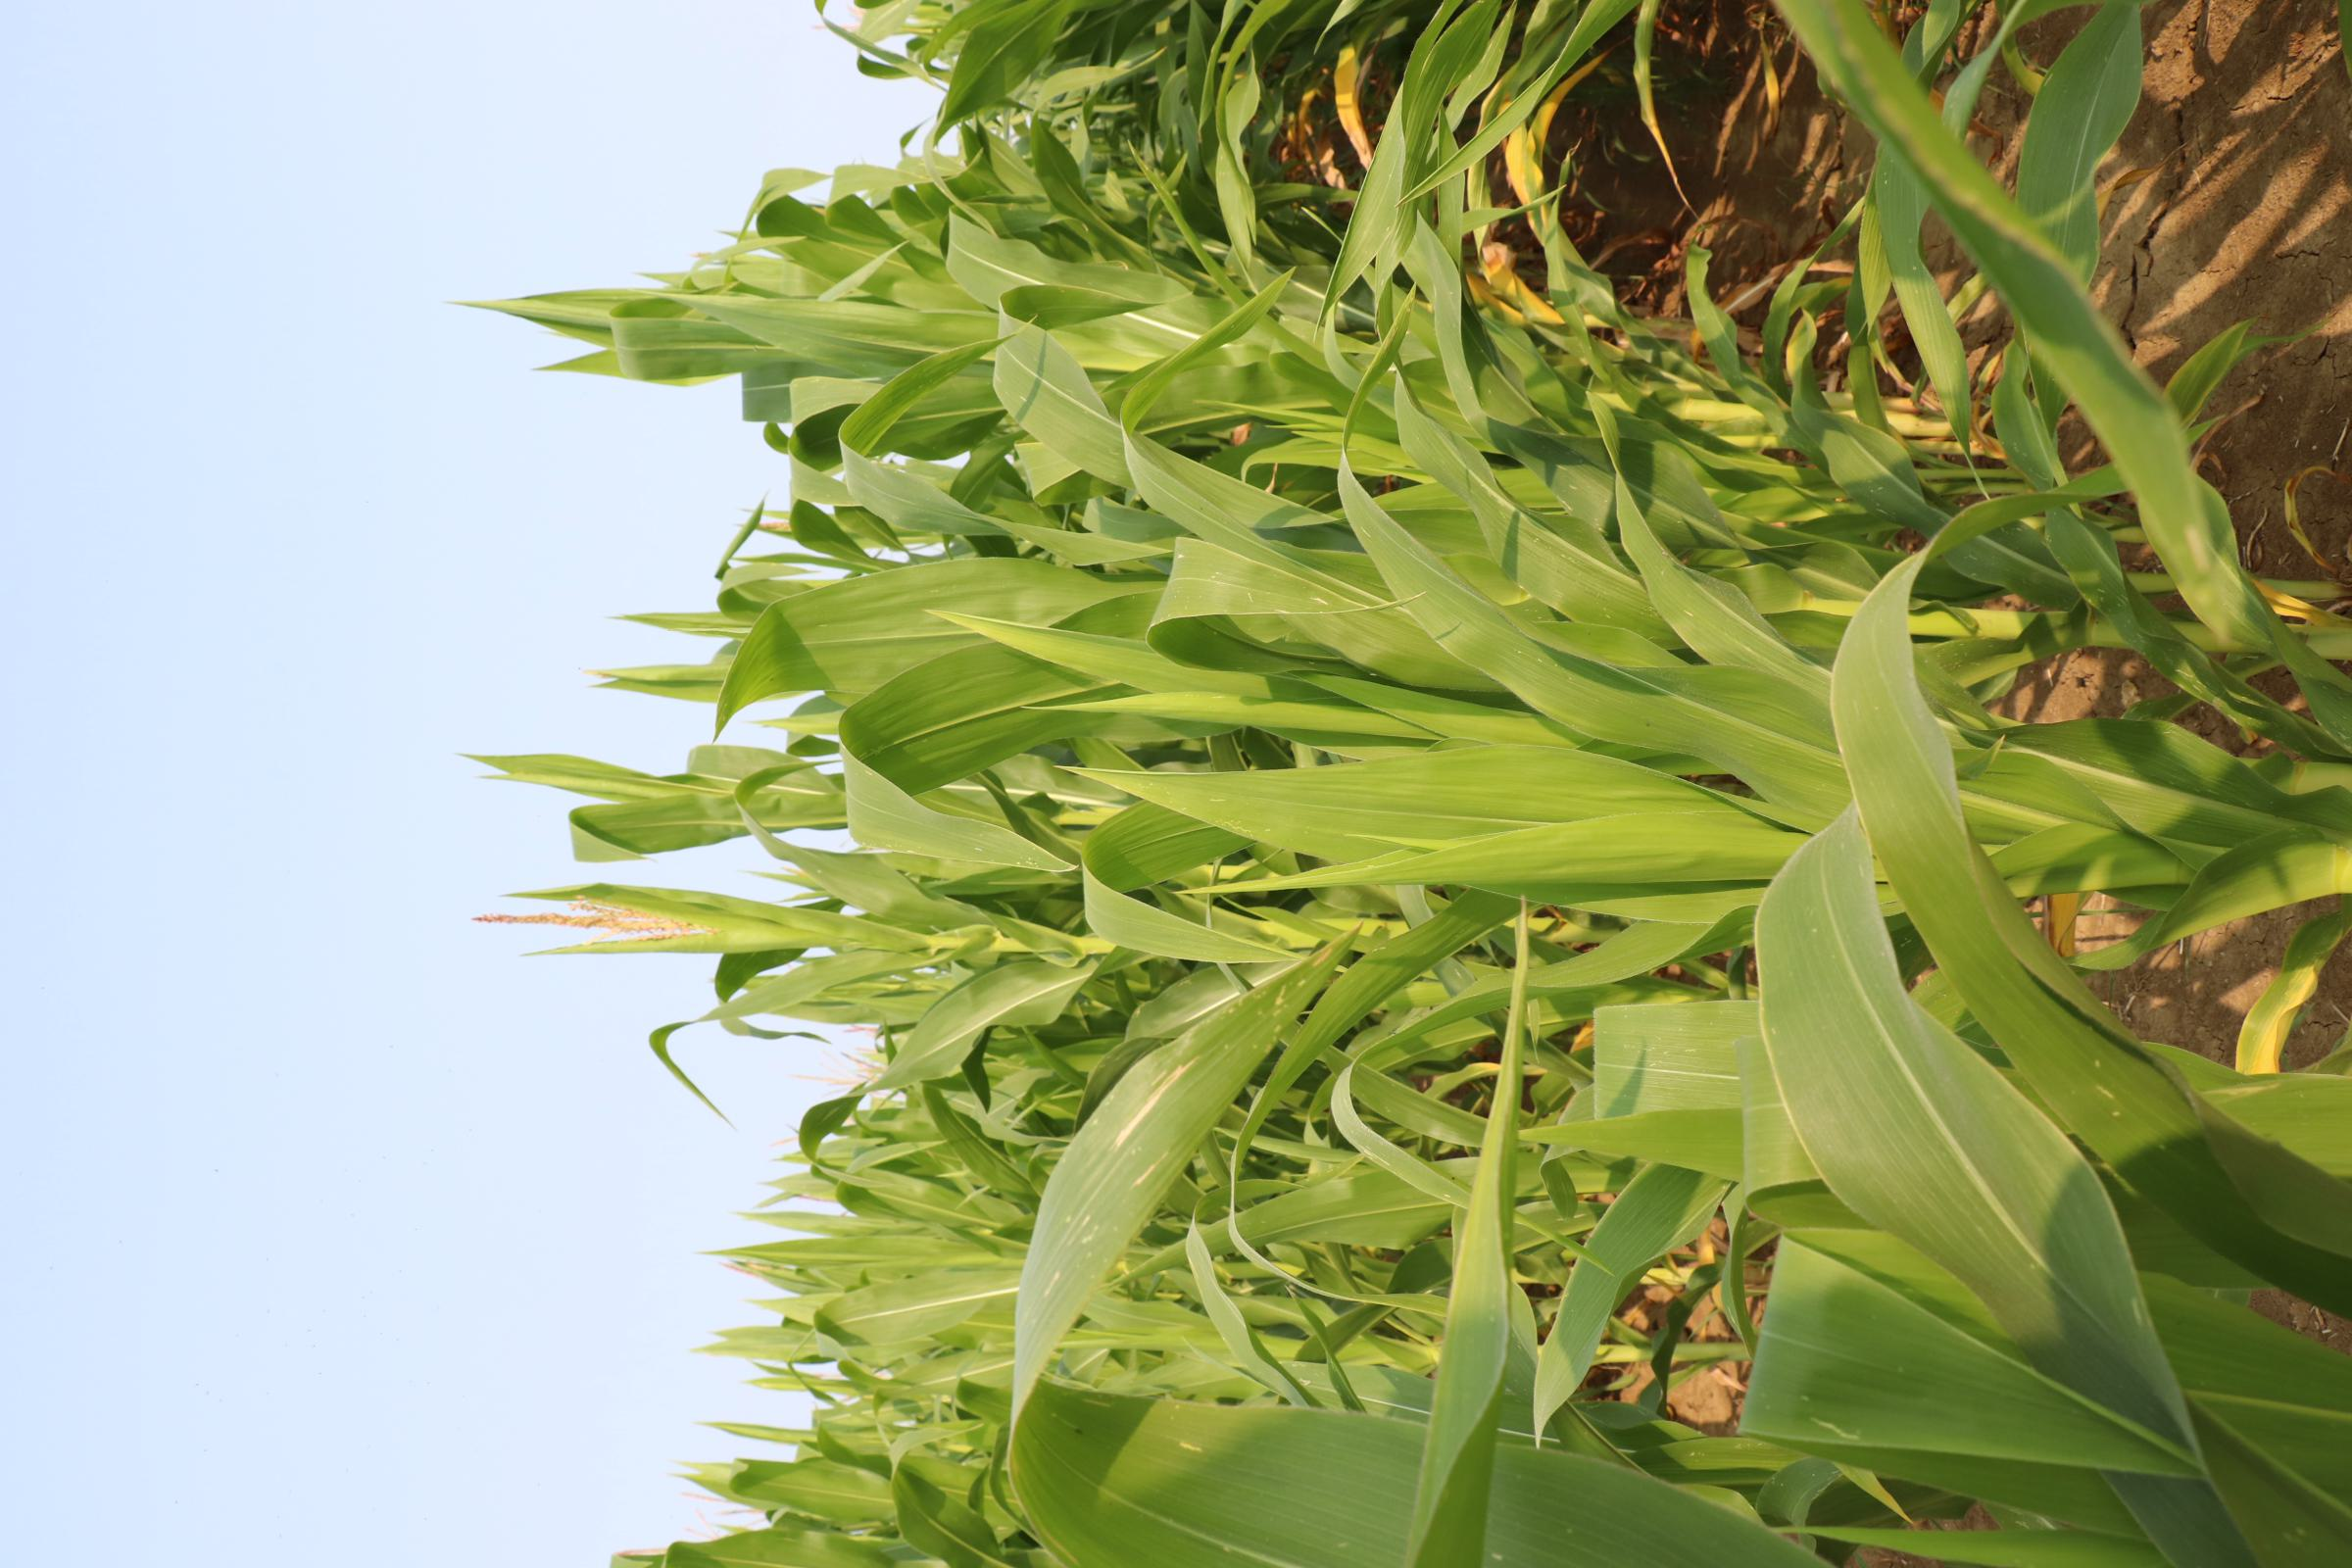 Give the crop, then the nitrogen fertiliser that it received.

maize, no added nitrogen
